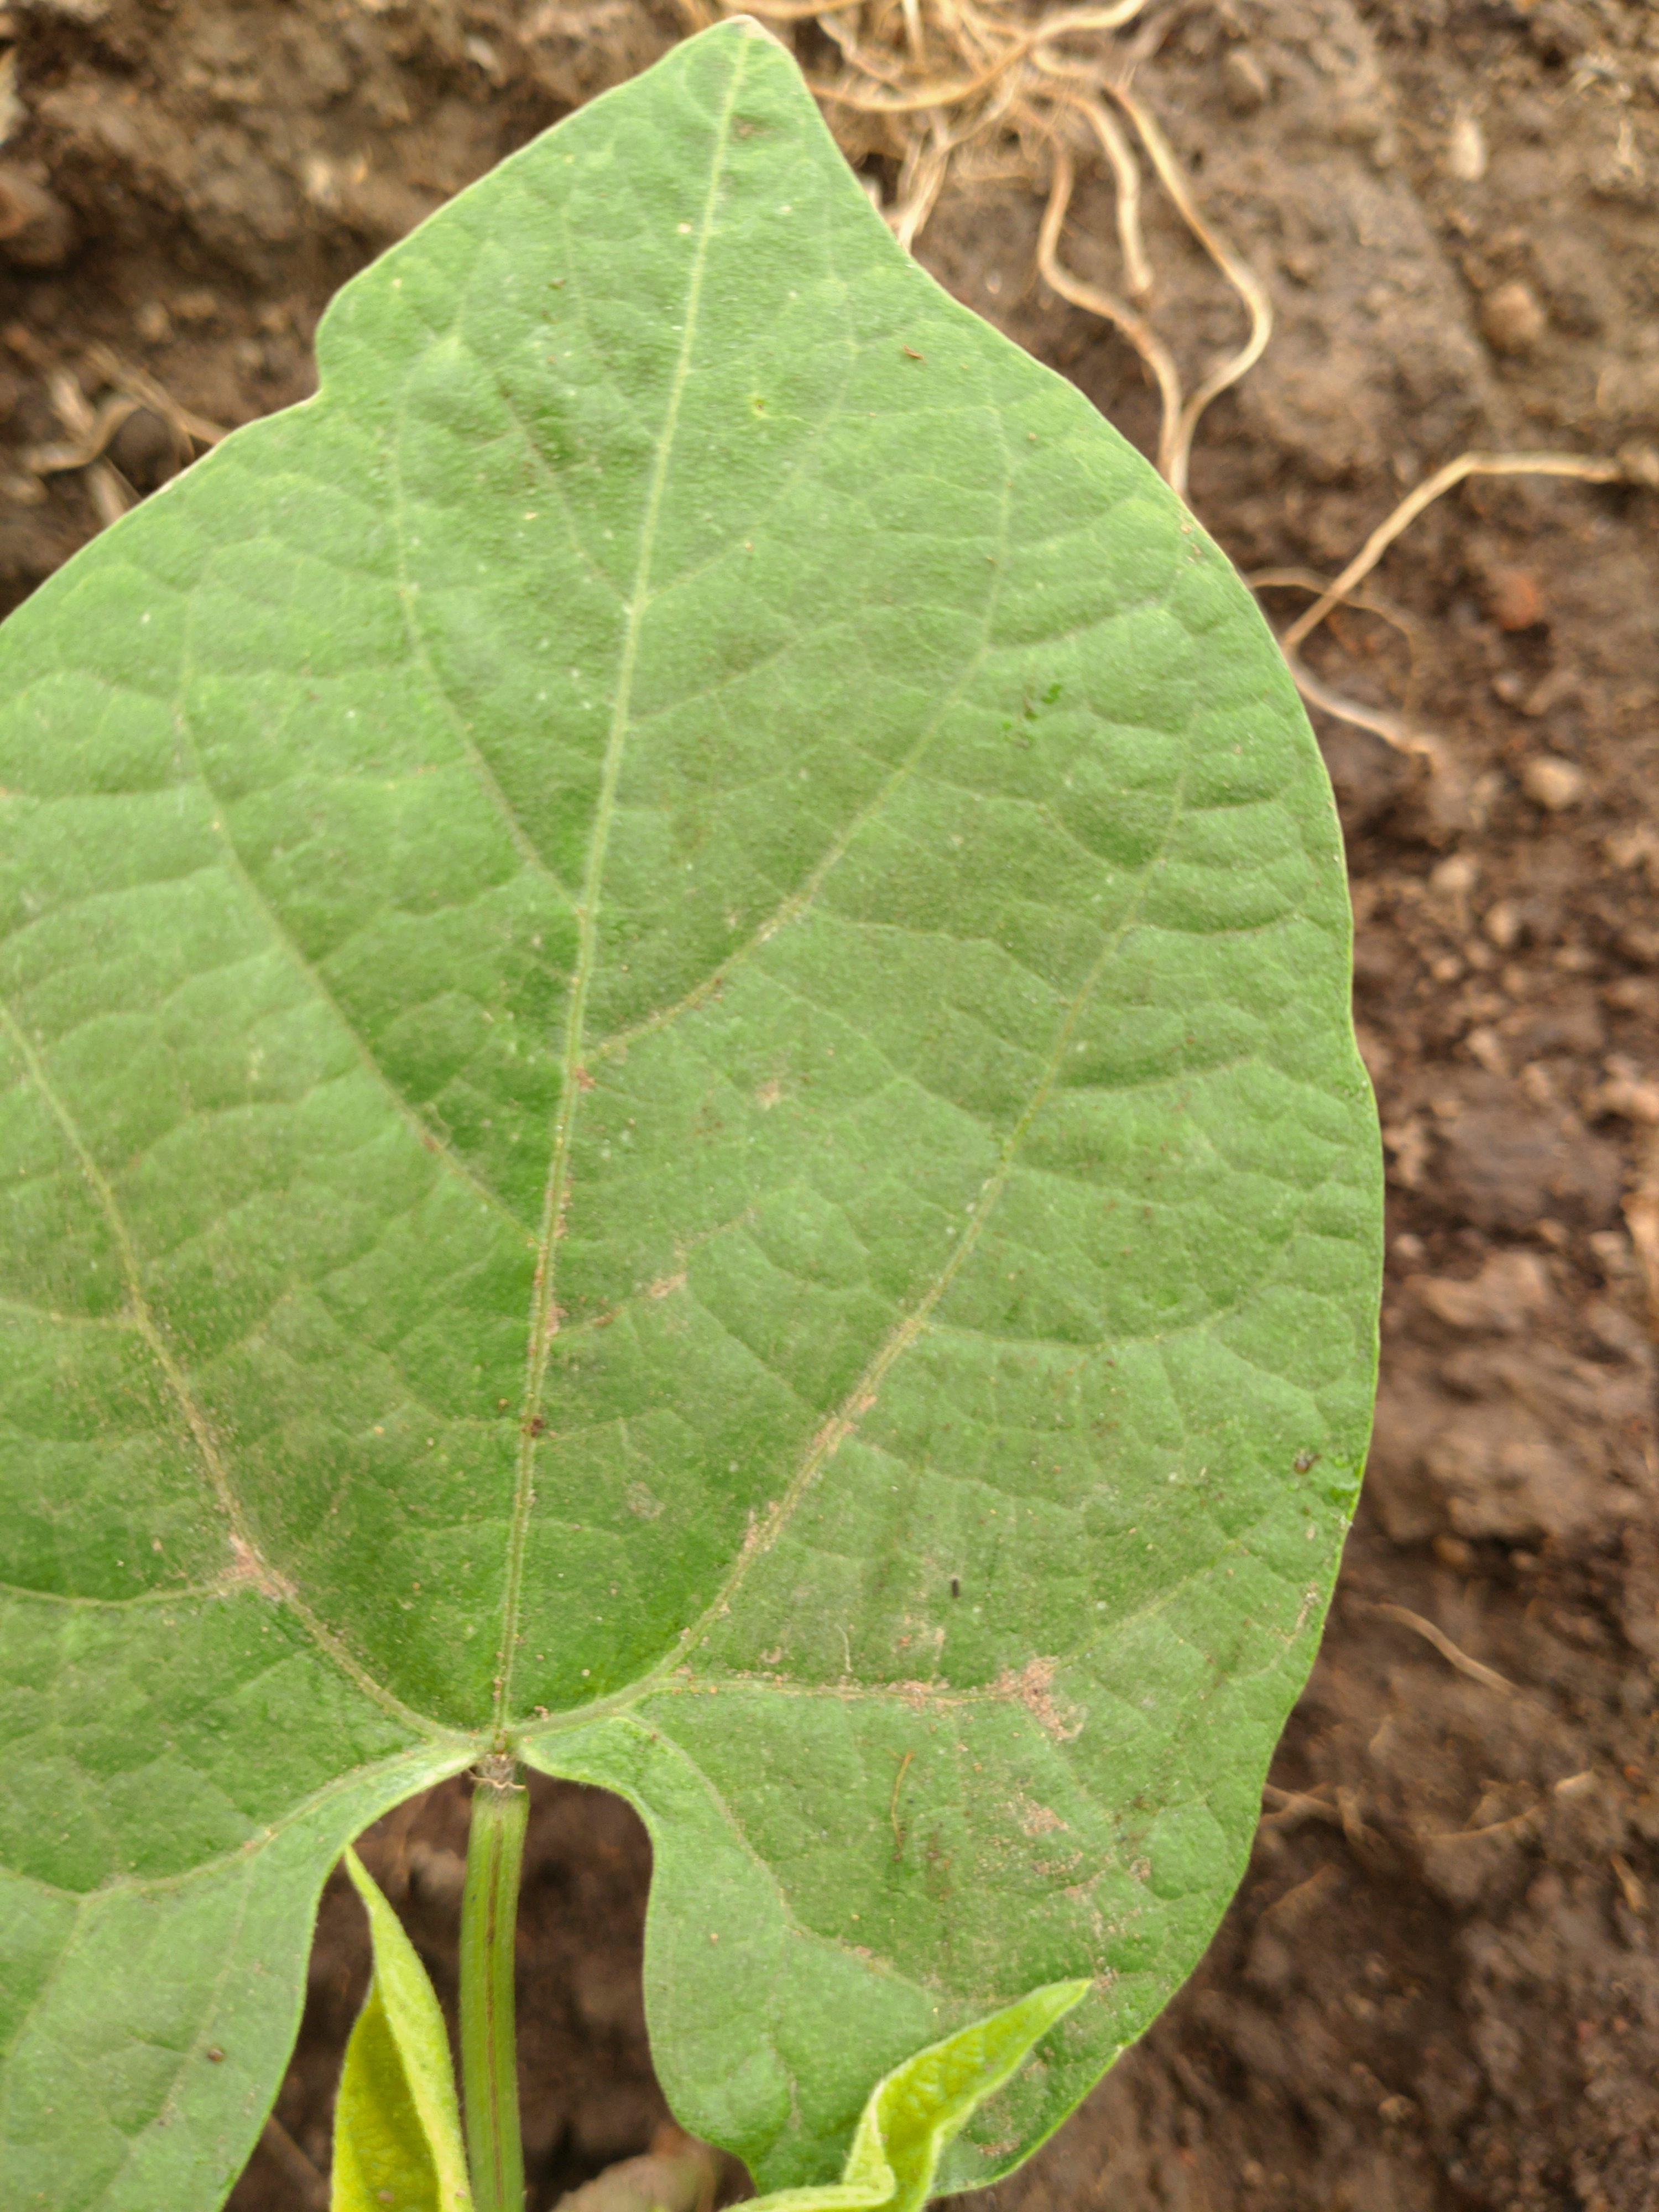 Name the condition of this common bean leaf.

healthy
